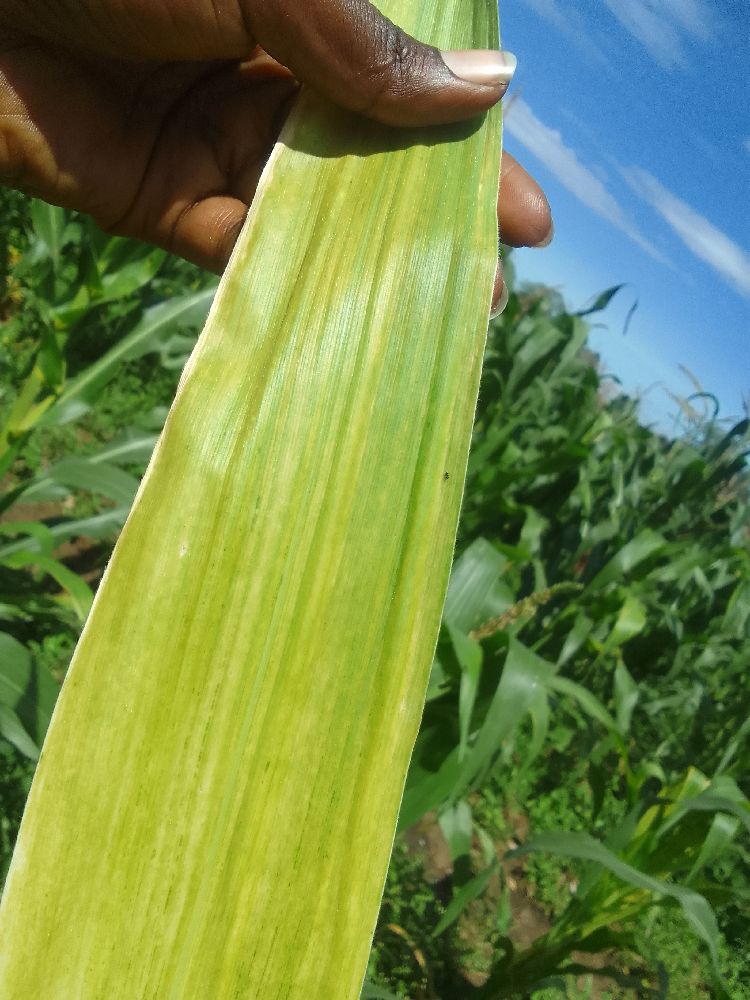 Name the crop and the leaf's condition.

maize, maize lethal necrosis
